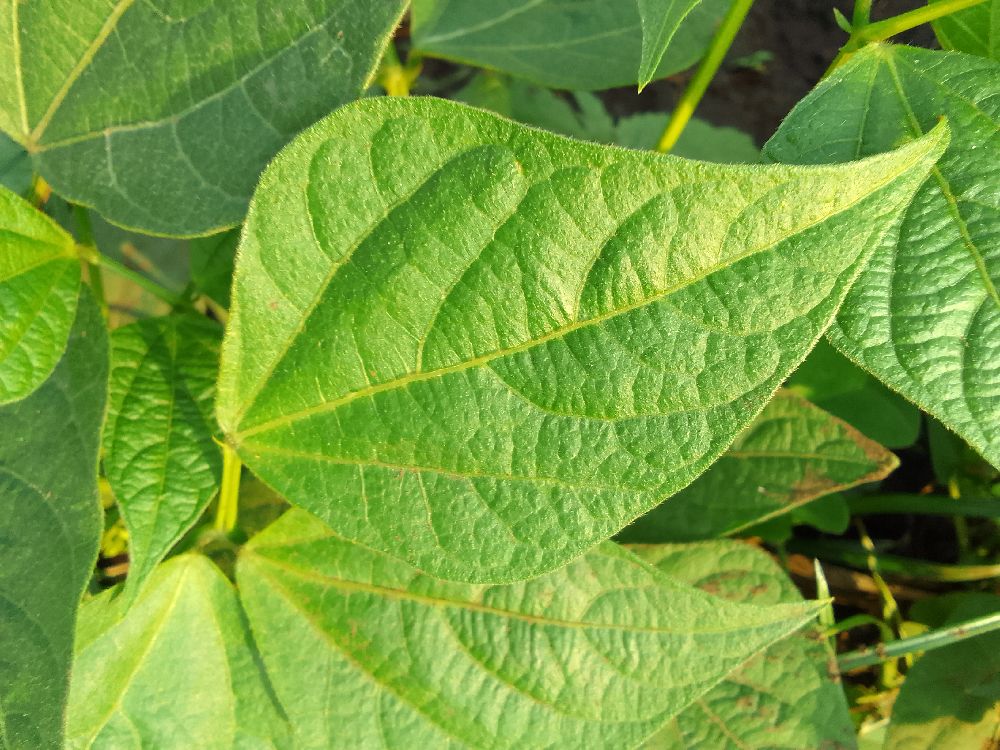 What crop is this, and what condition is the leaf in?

common bean, healthy
